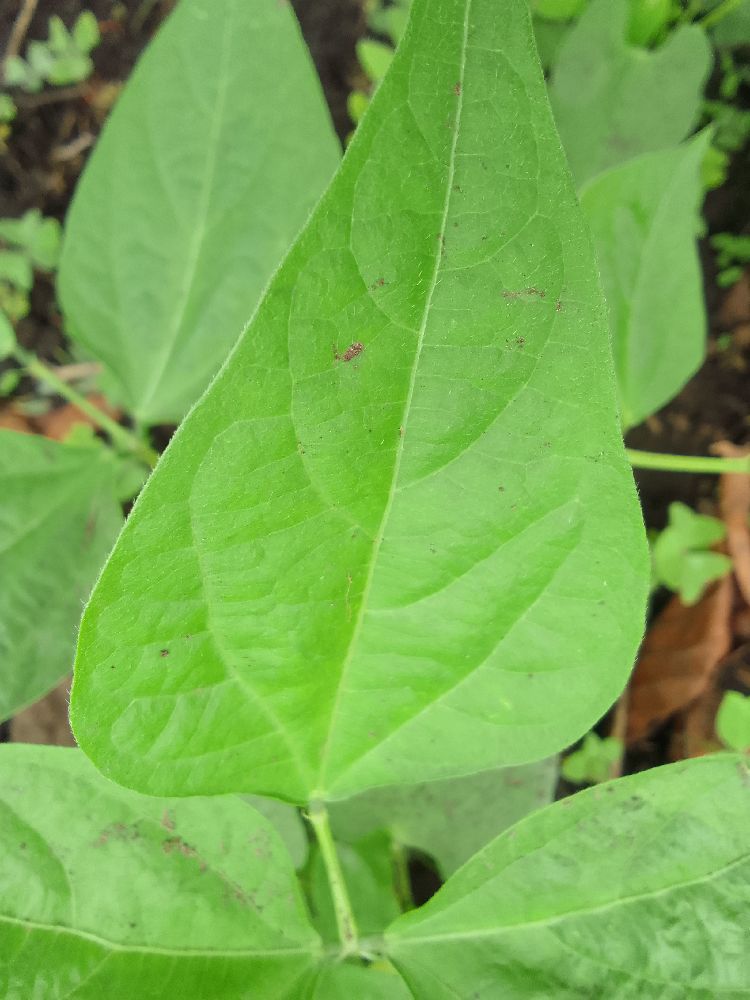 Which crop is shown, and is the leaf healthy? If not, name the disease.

common bean, healthy
